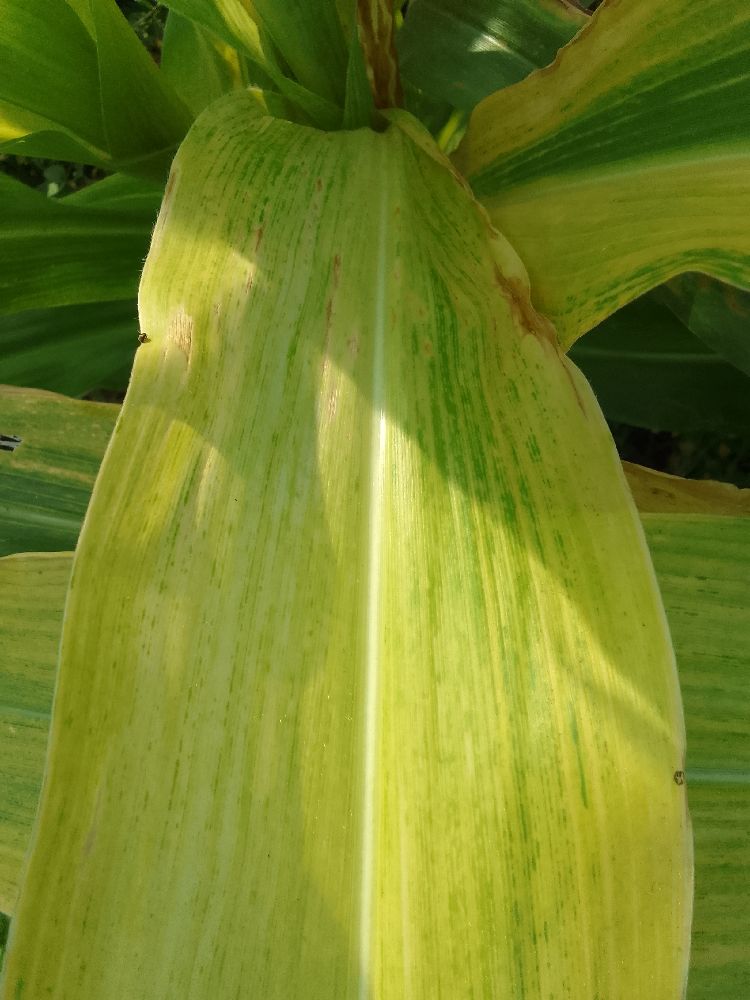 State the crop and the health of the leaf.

maize, maize lethal necrosis
